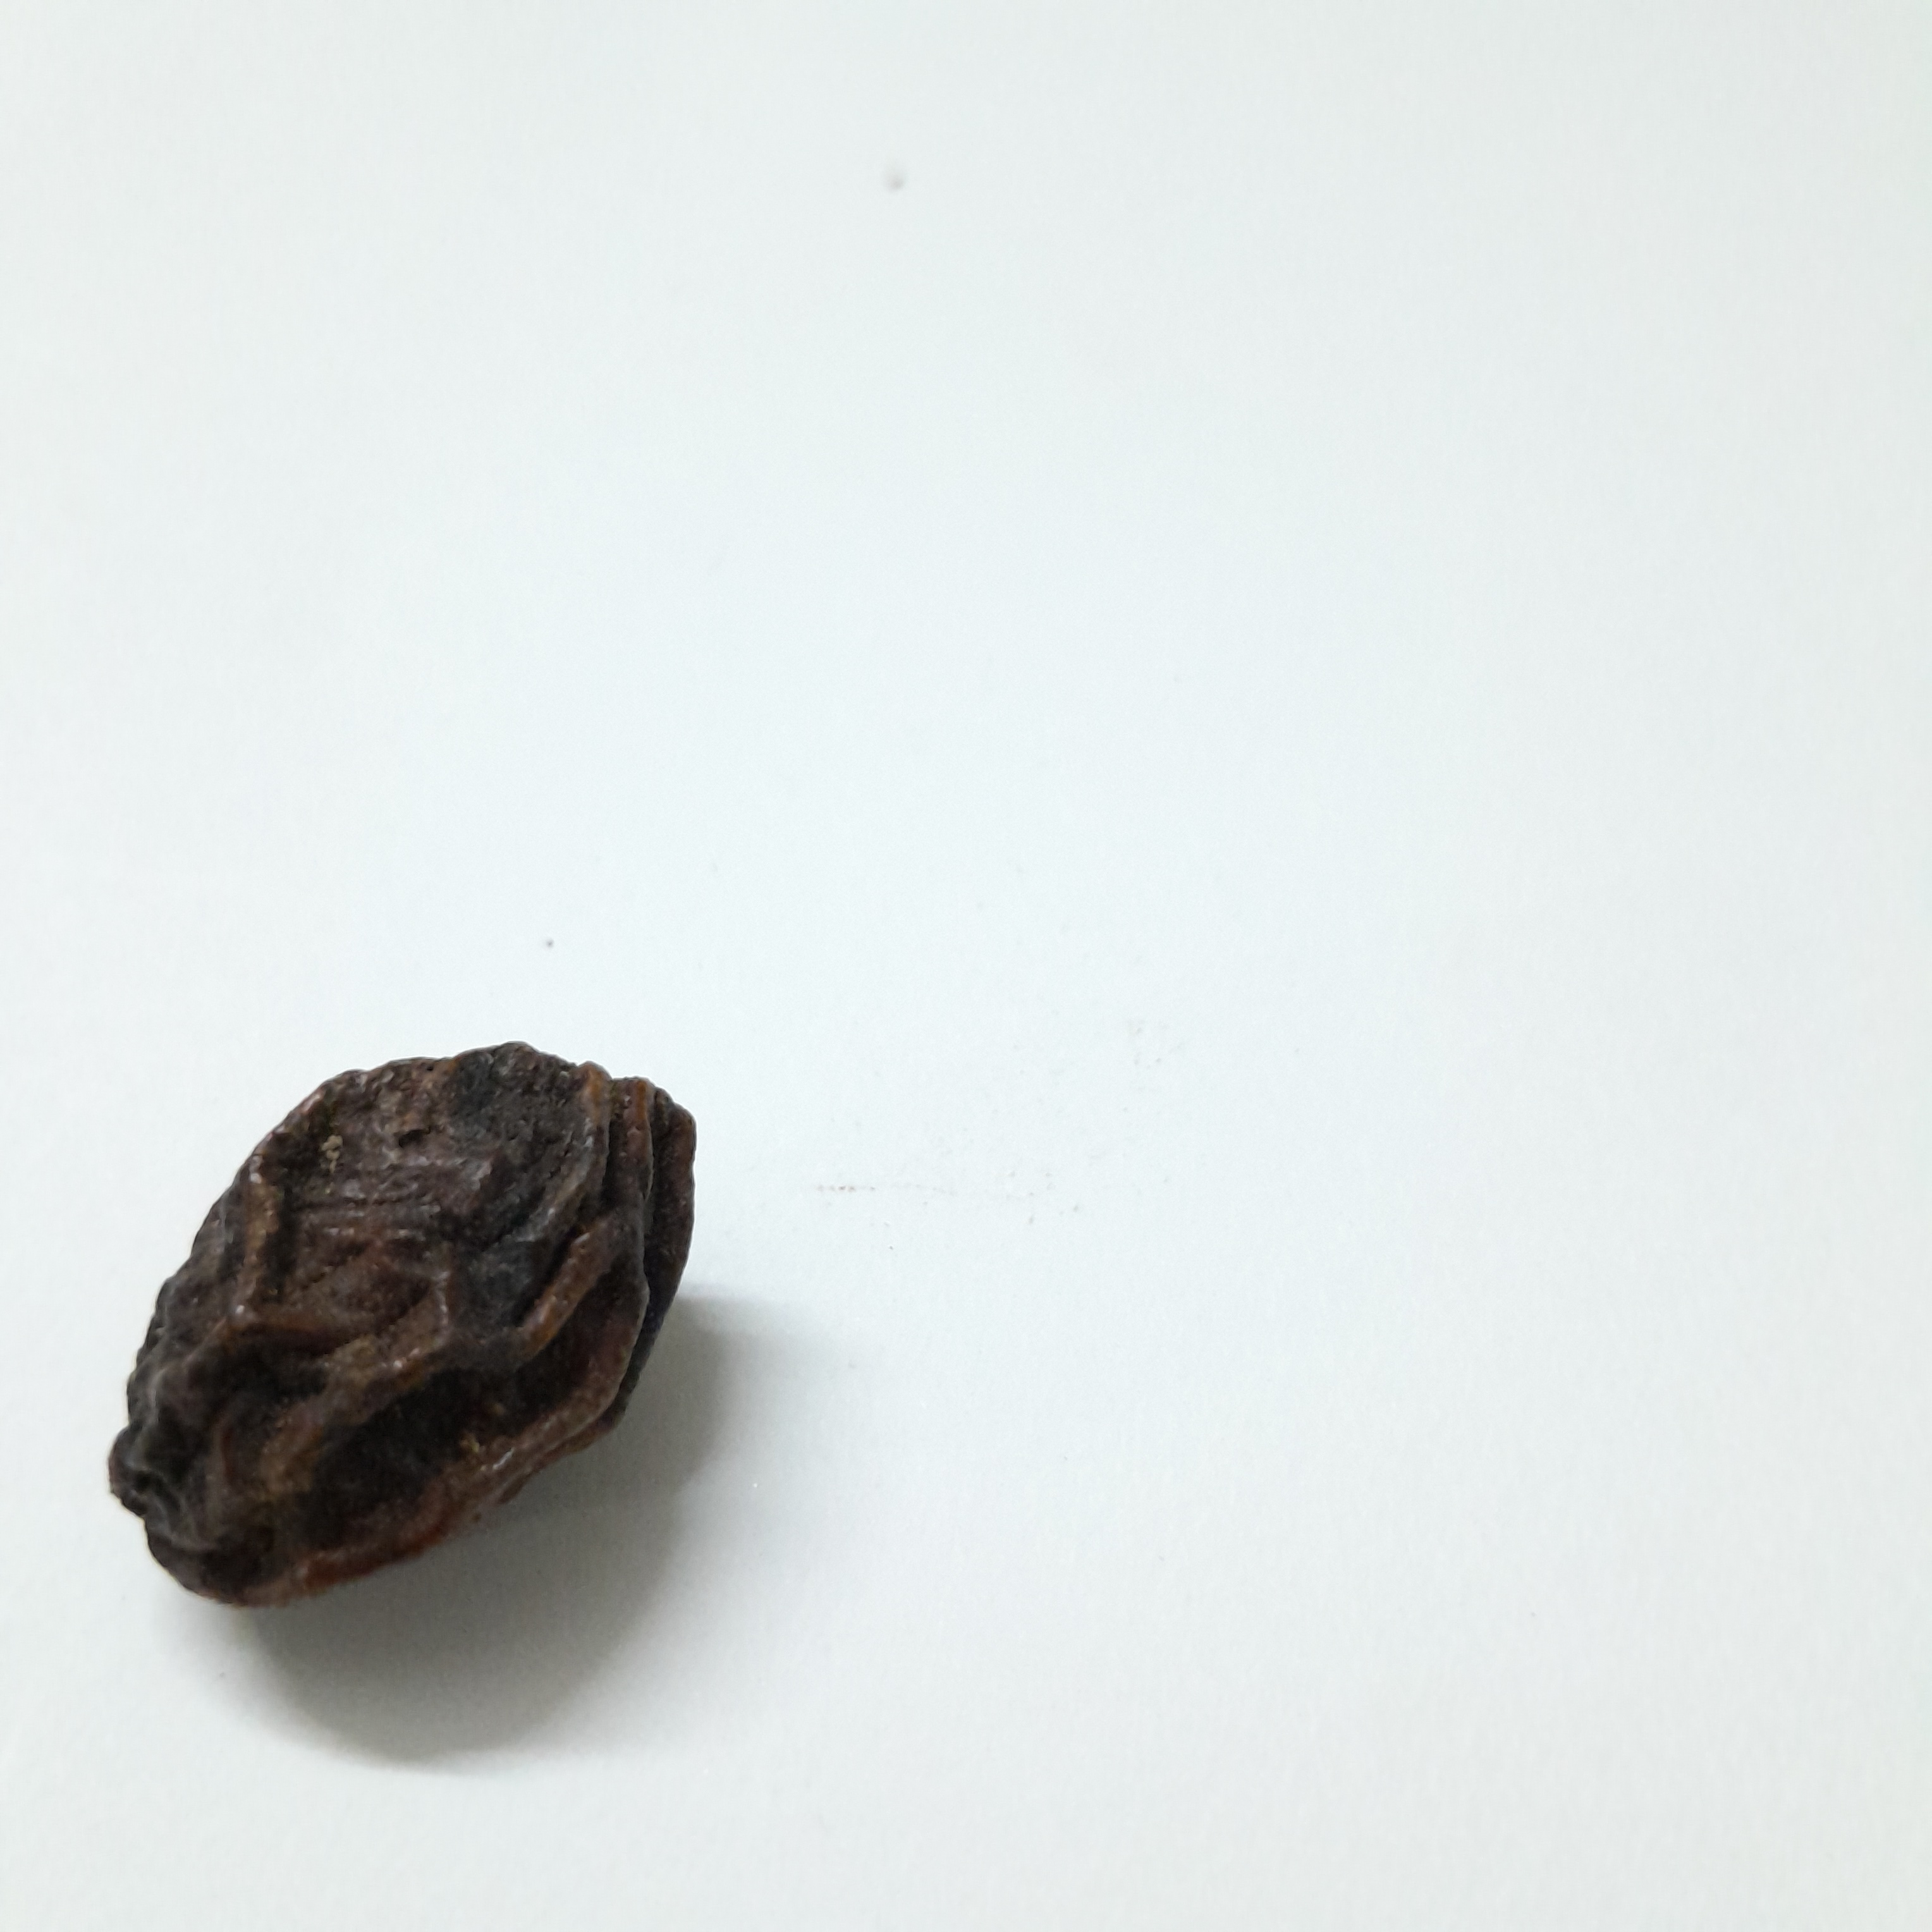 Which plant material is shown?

kadukharik
